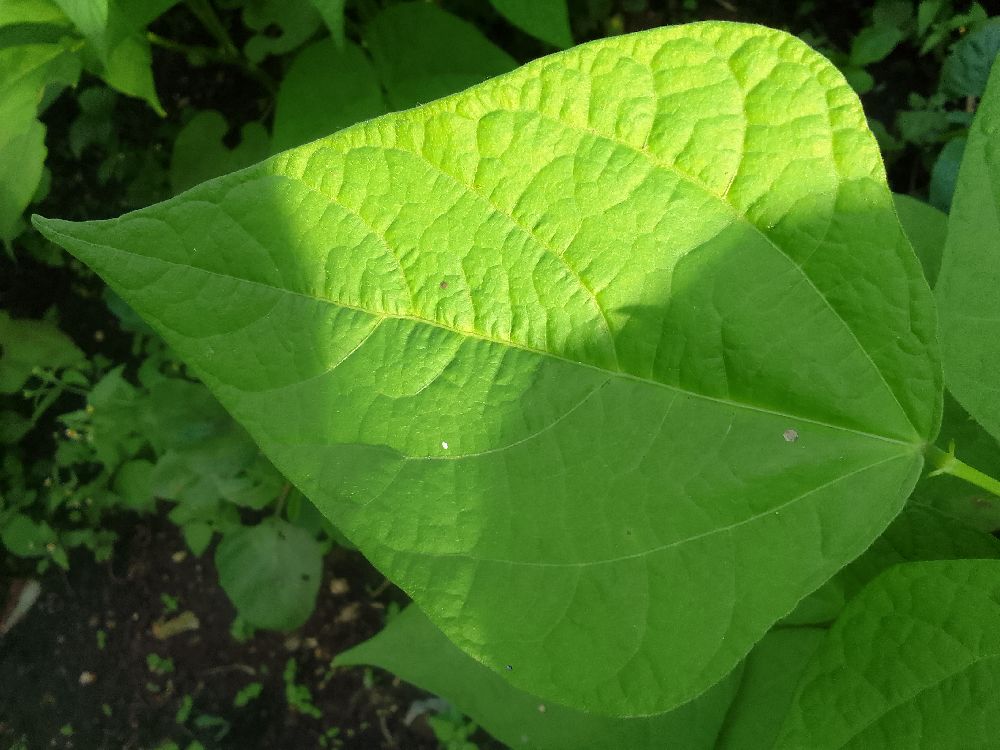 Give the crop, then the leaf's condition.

common bean, healthy
